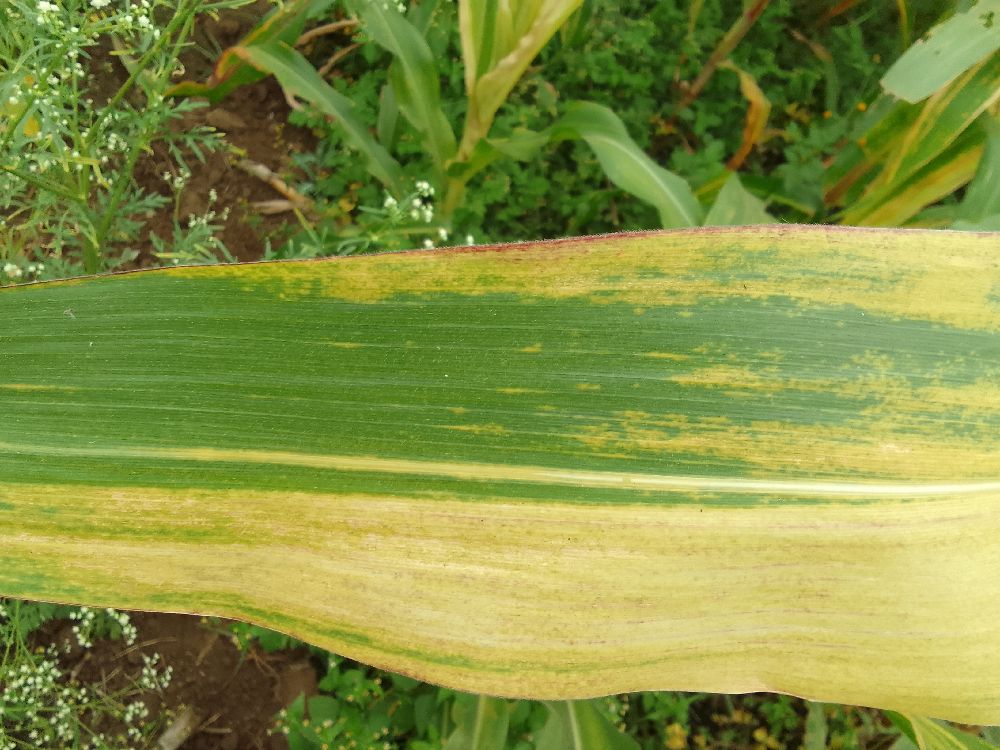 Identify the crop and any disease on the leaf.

maize, maize lethal necrosis
